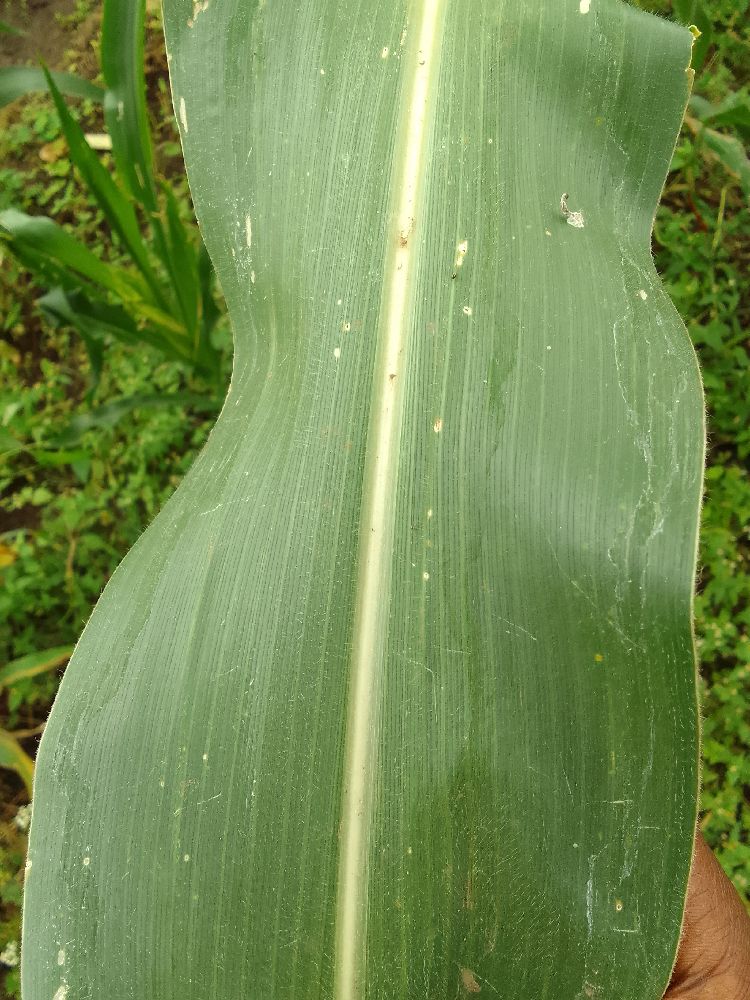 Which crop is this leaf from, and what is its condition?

maize, healthy
